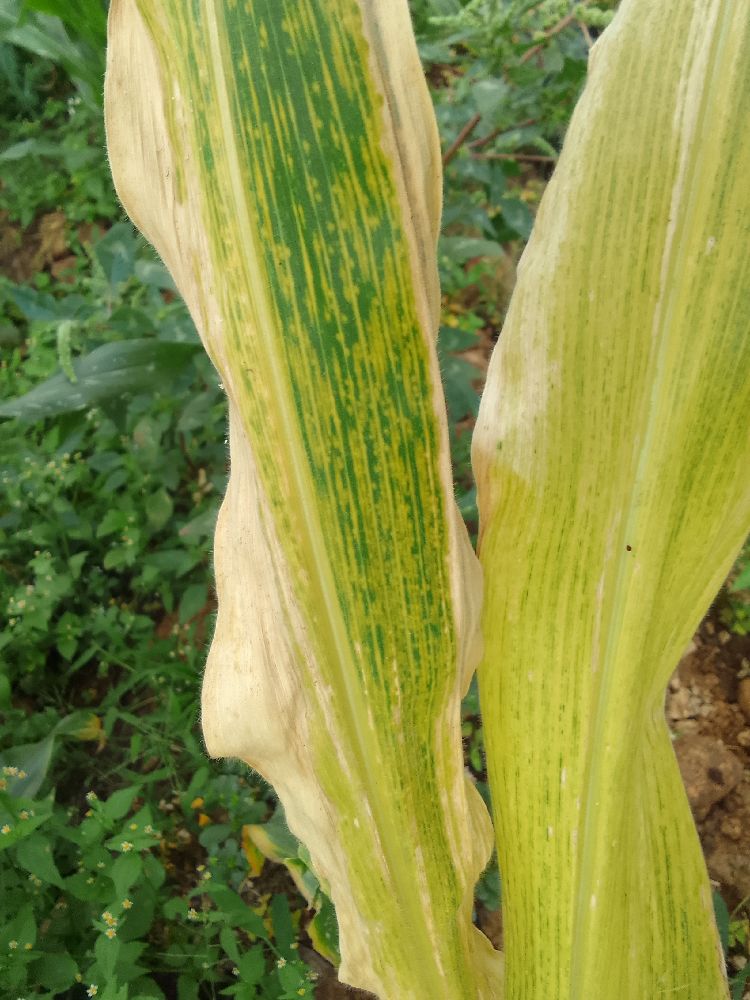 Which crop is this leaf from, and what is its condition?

maize, maize lethal necrosis
